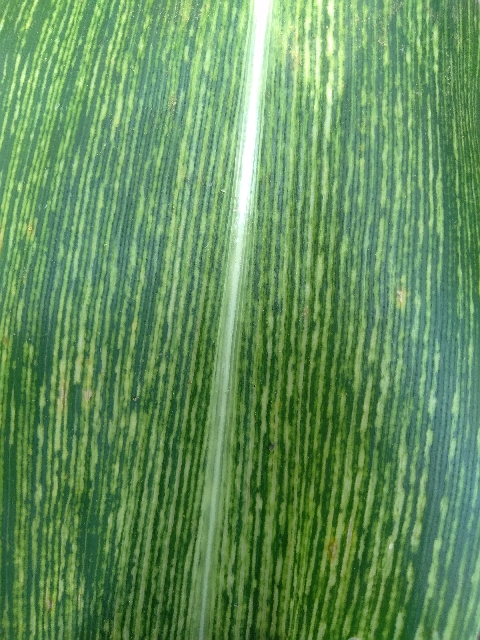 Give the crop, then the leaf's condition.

maize, maize streak virus
